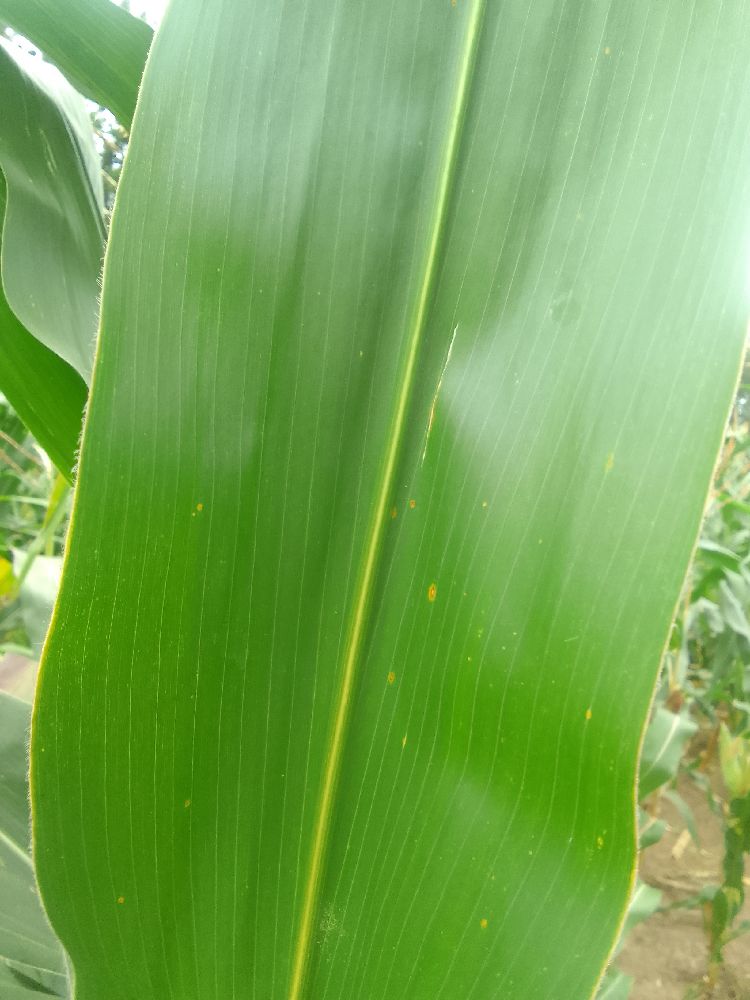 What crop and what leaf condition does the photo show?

maize, healthy
